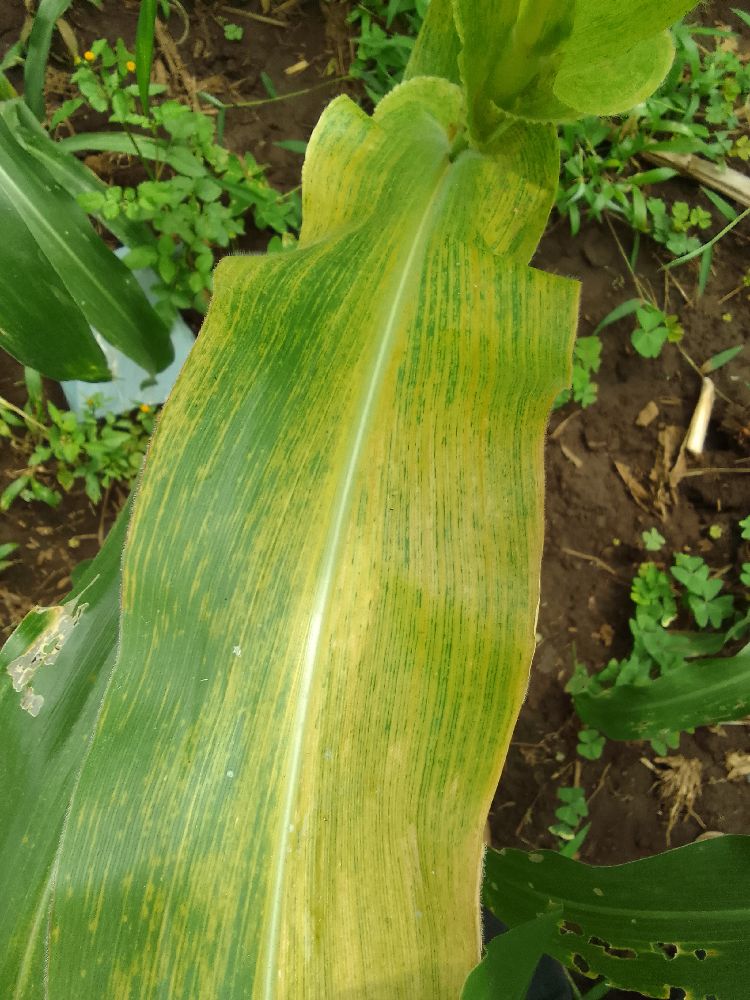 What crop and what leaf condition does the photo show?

maize, maize lethal necrosis
